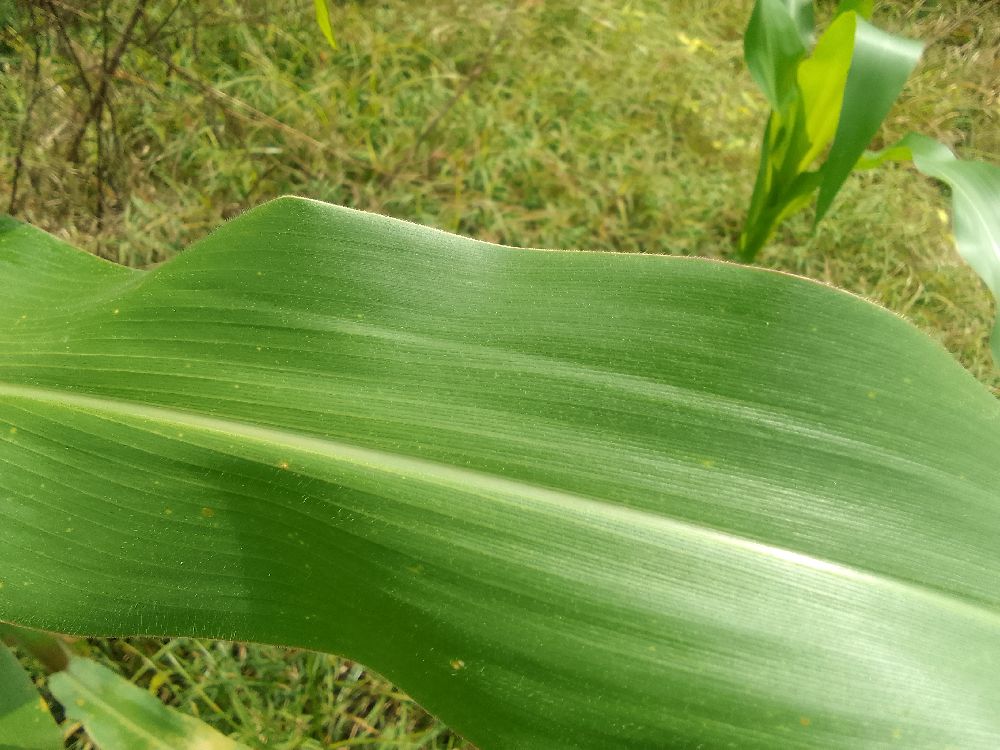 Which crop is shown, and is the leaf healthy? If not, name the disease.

maize, healthy
